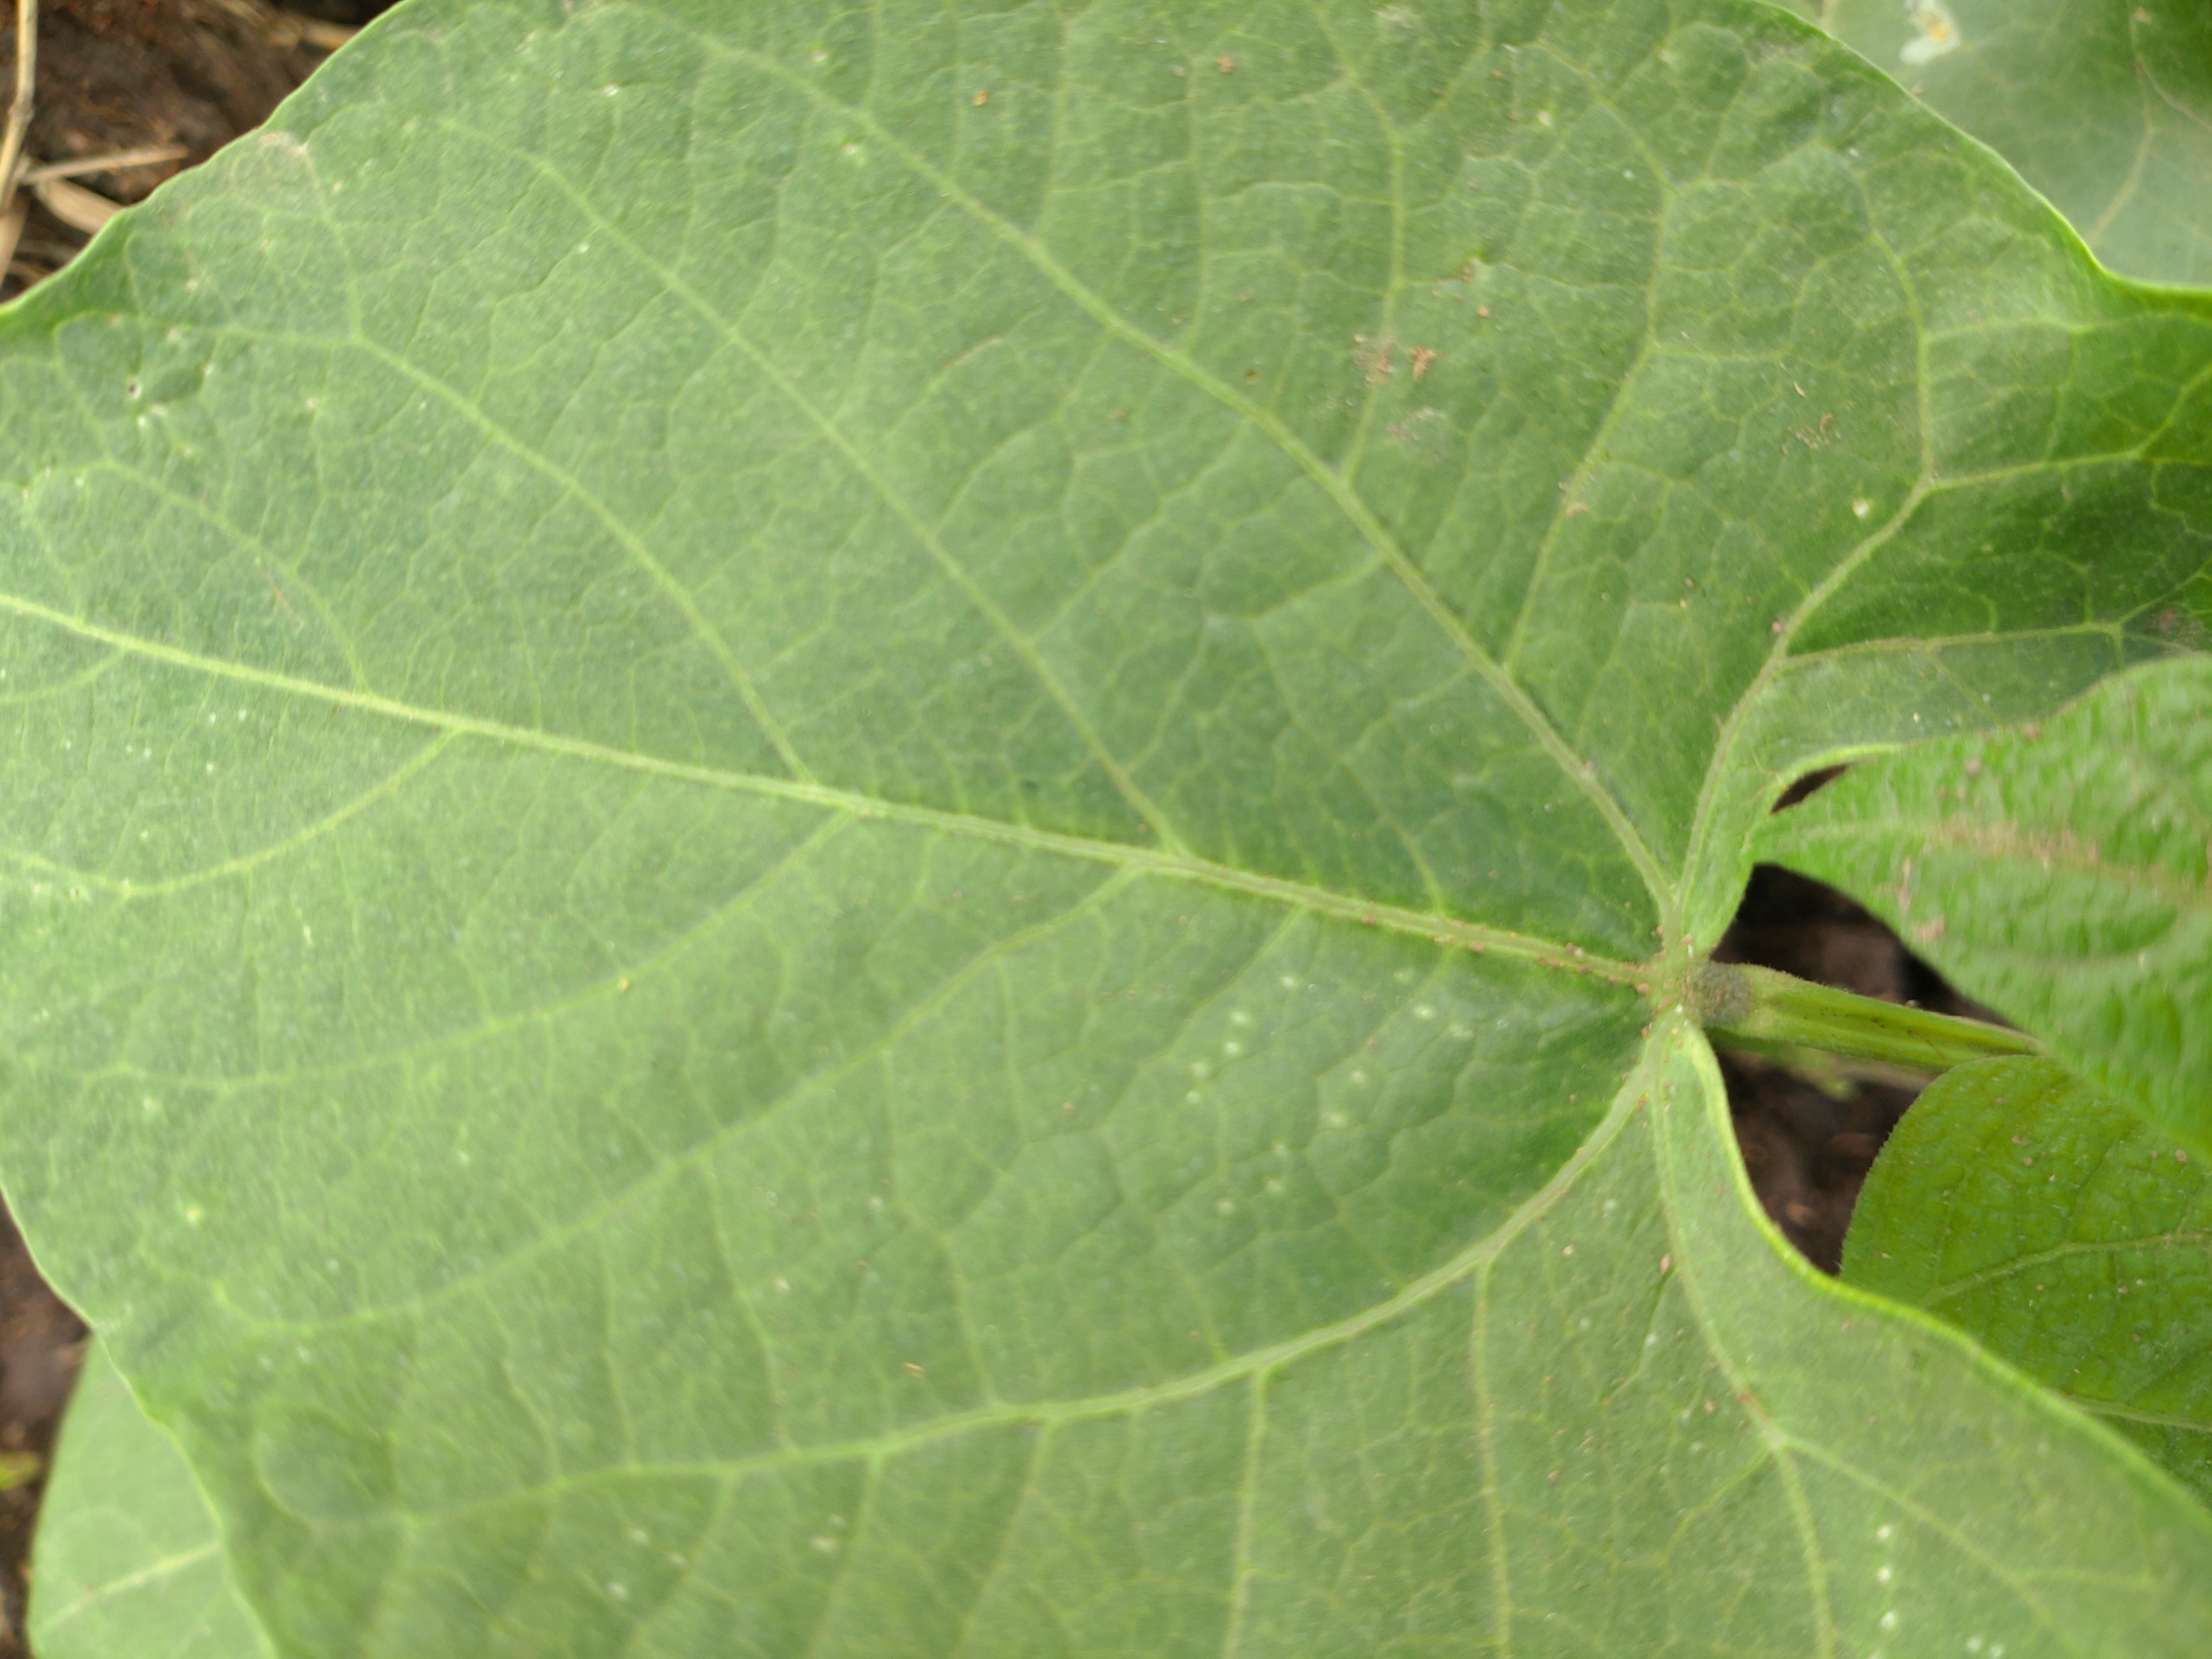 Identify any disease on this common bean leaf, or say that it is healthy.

healthy
